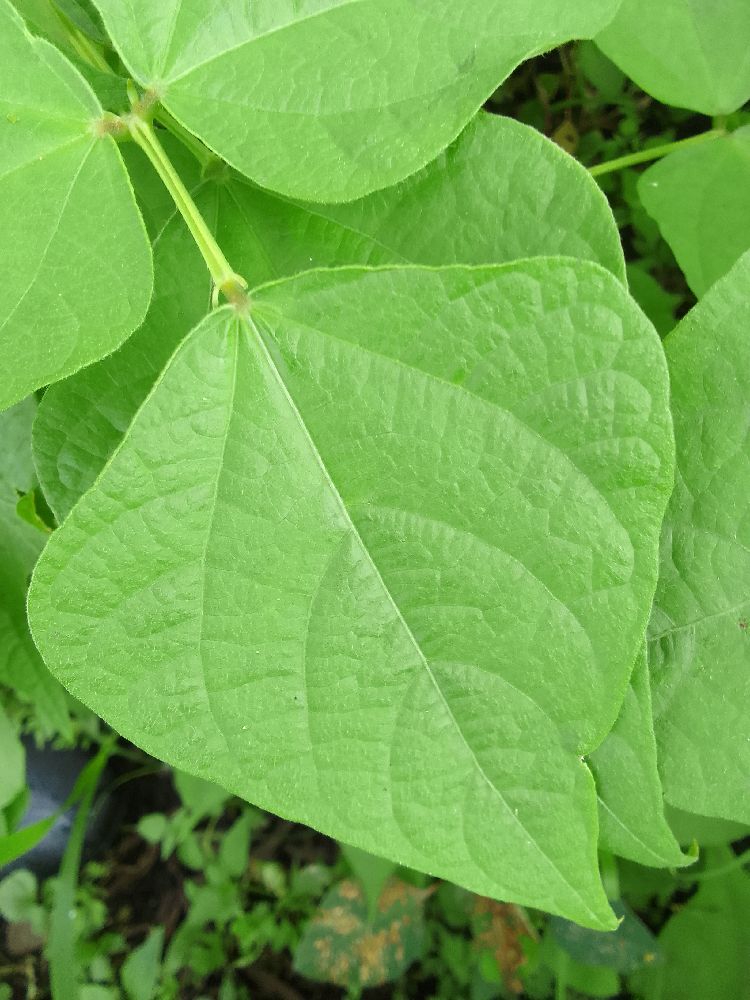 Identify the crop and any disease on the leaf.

common bean, healthy
